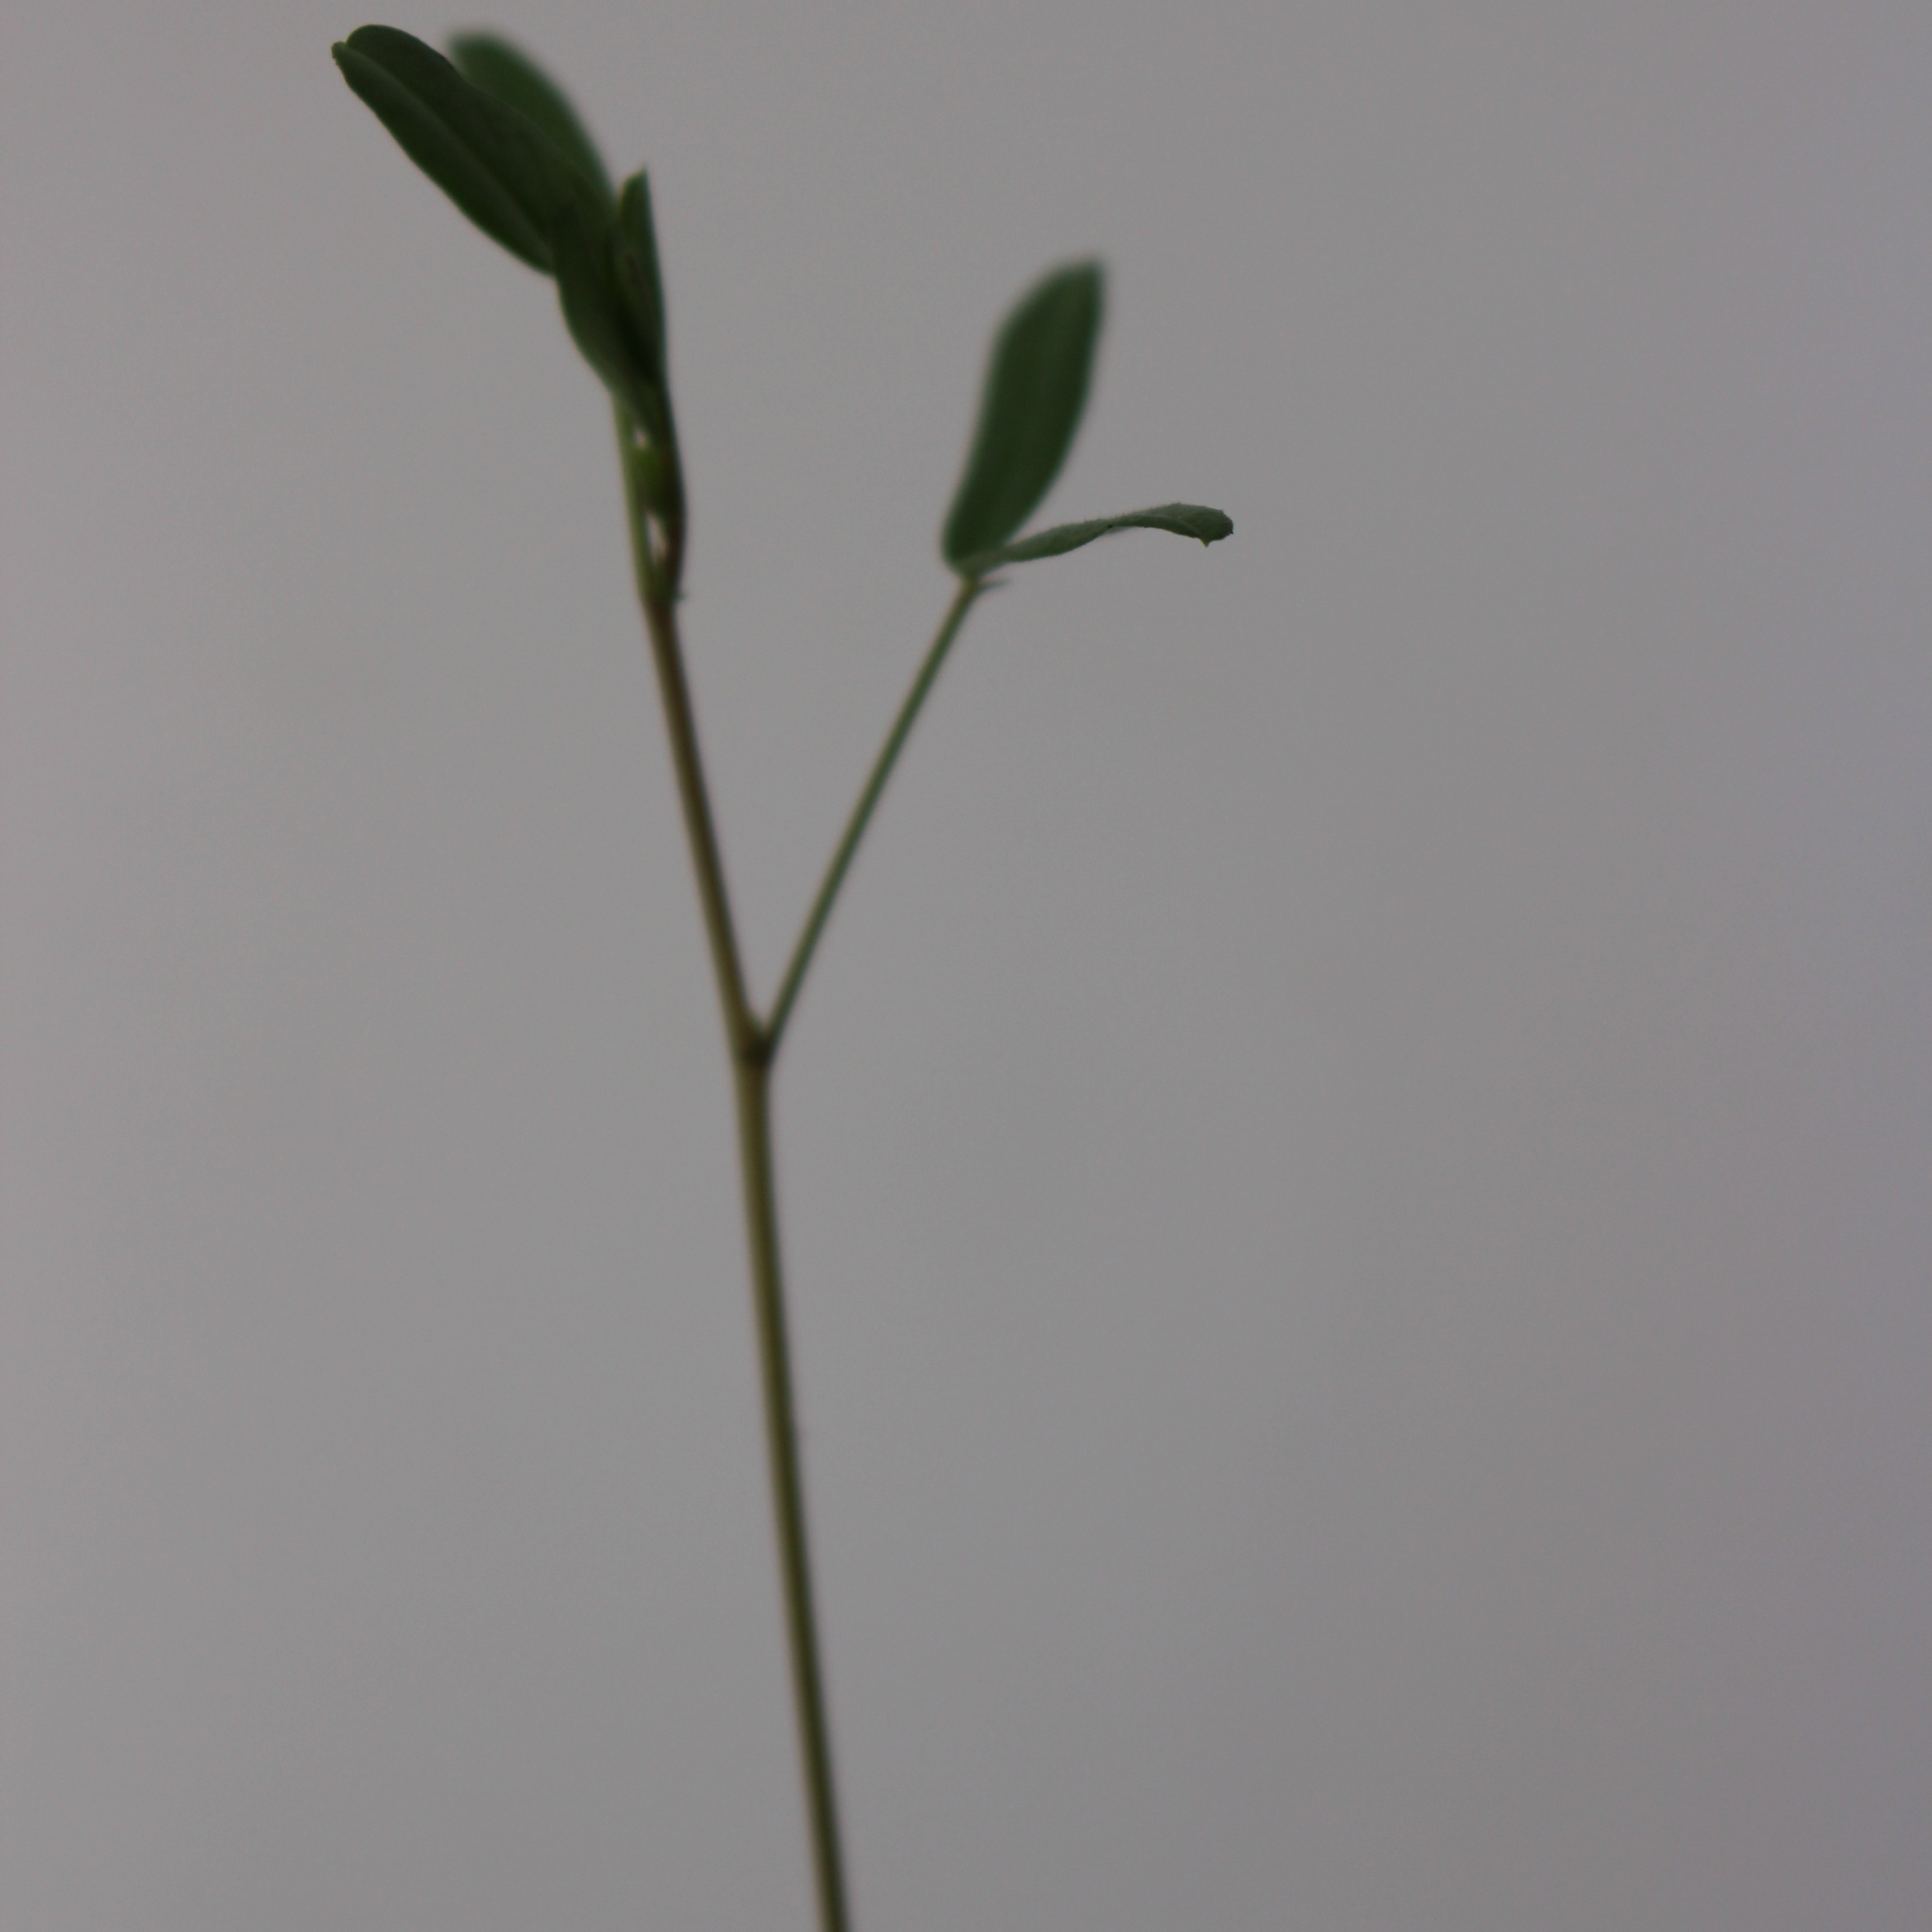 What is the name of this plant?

Vicia sativa
